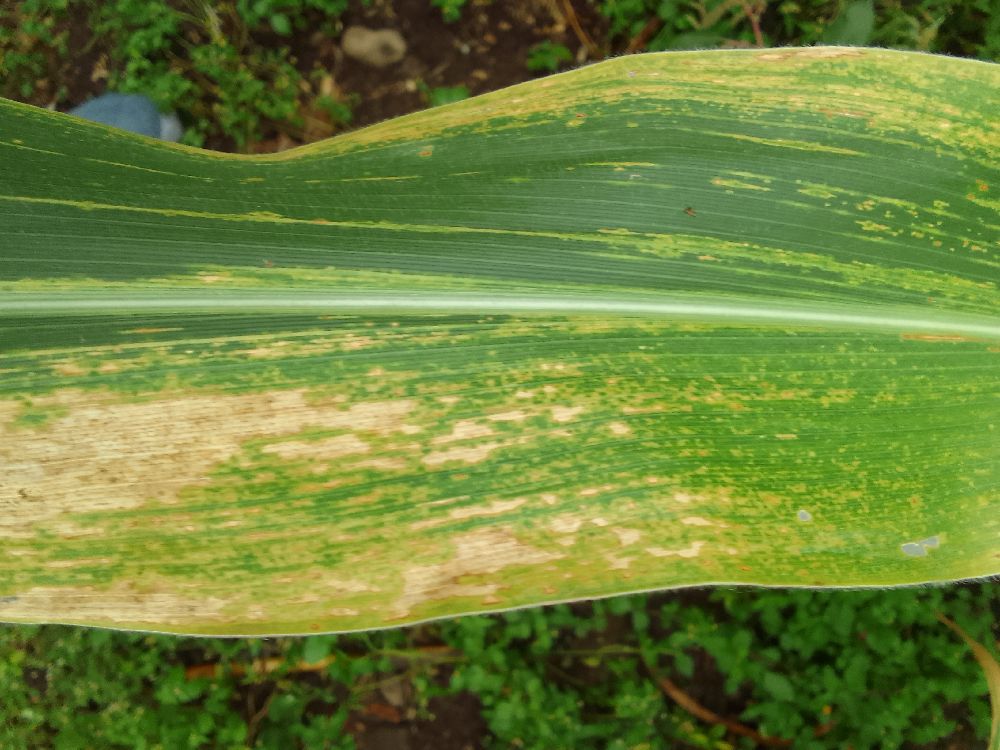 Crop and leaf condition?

maize, maize lethal necrosis
